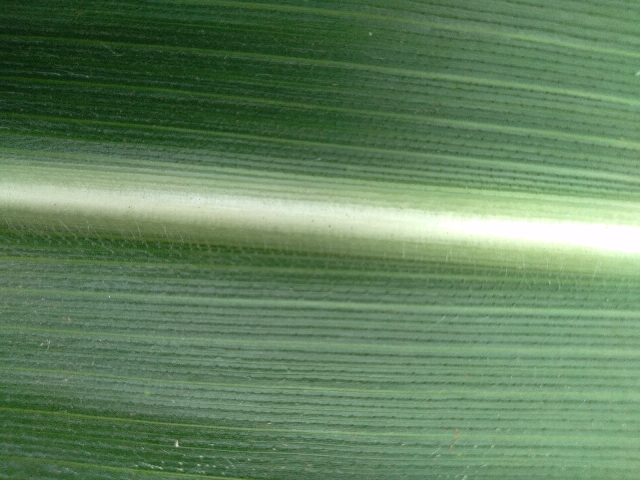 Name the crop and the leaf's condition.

maize, healthy
